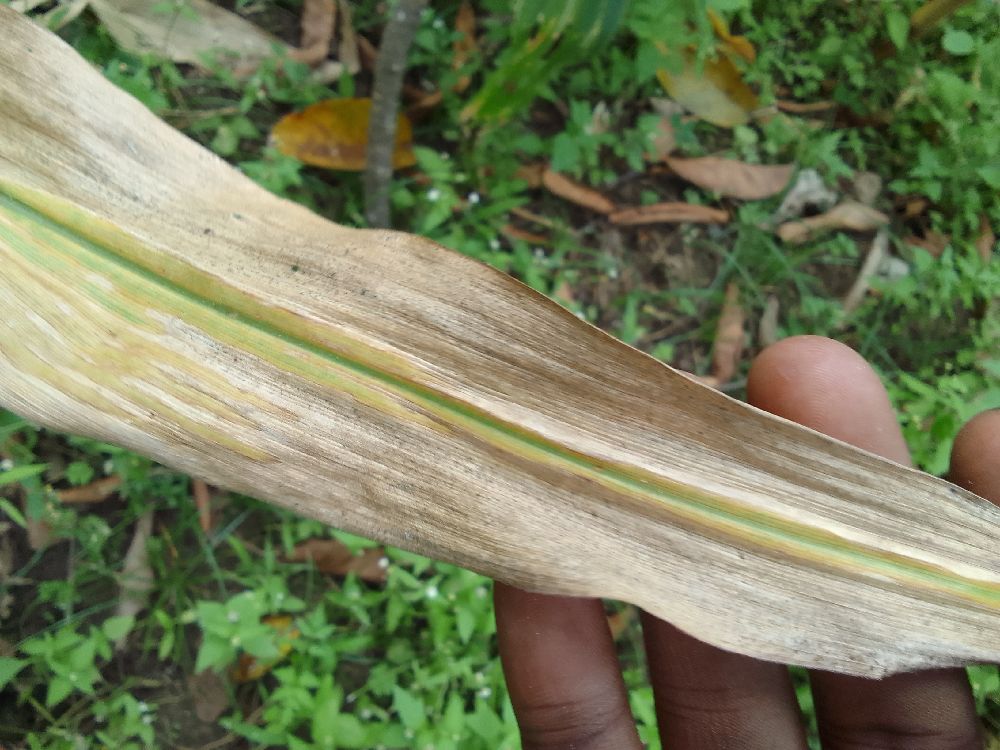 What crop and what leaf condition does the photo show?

maize, maize lethal necrosis
